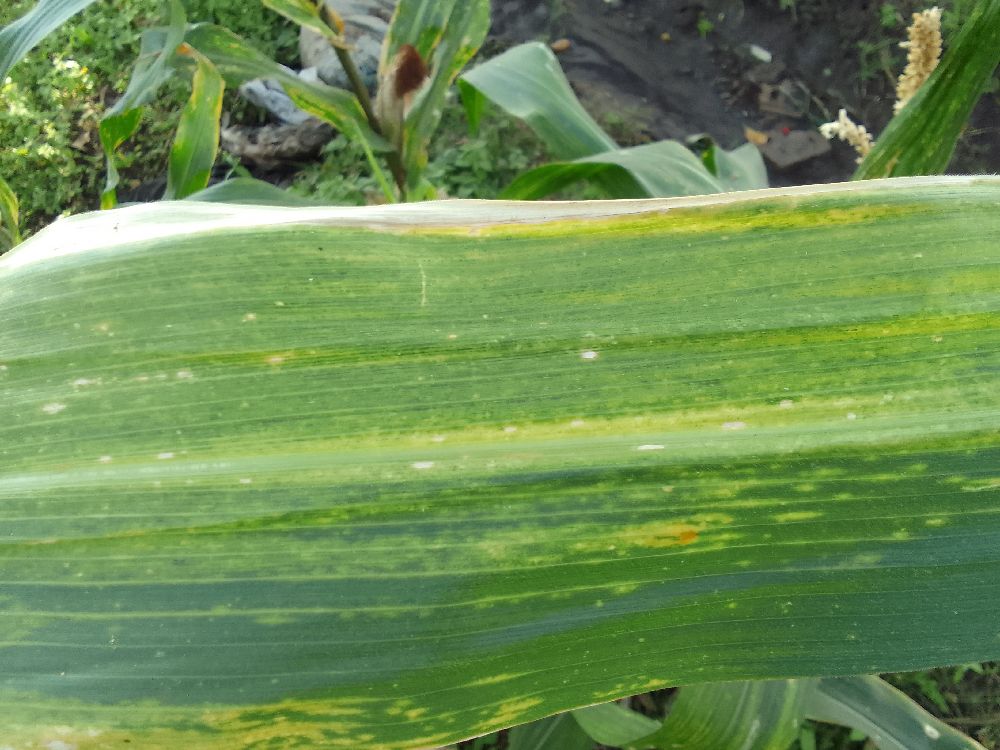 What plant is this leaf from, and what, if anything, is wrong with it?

maize, maize lethal necrosis
